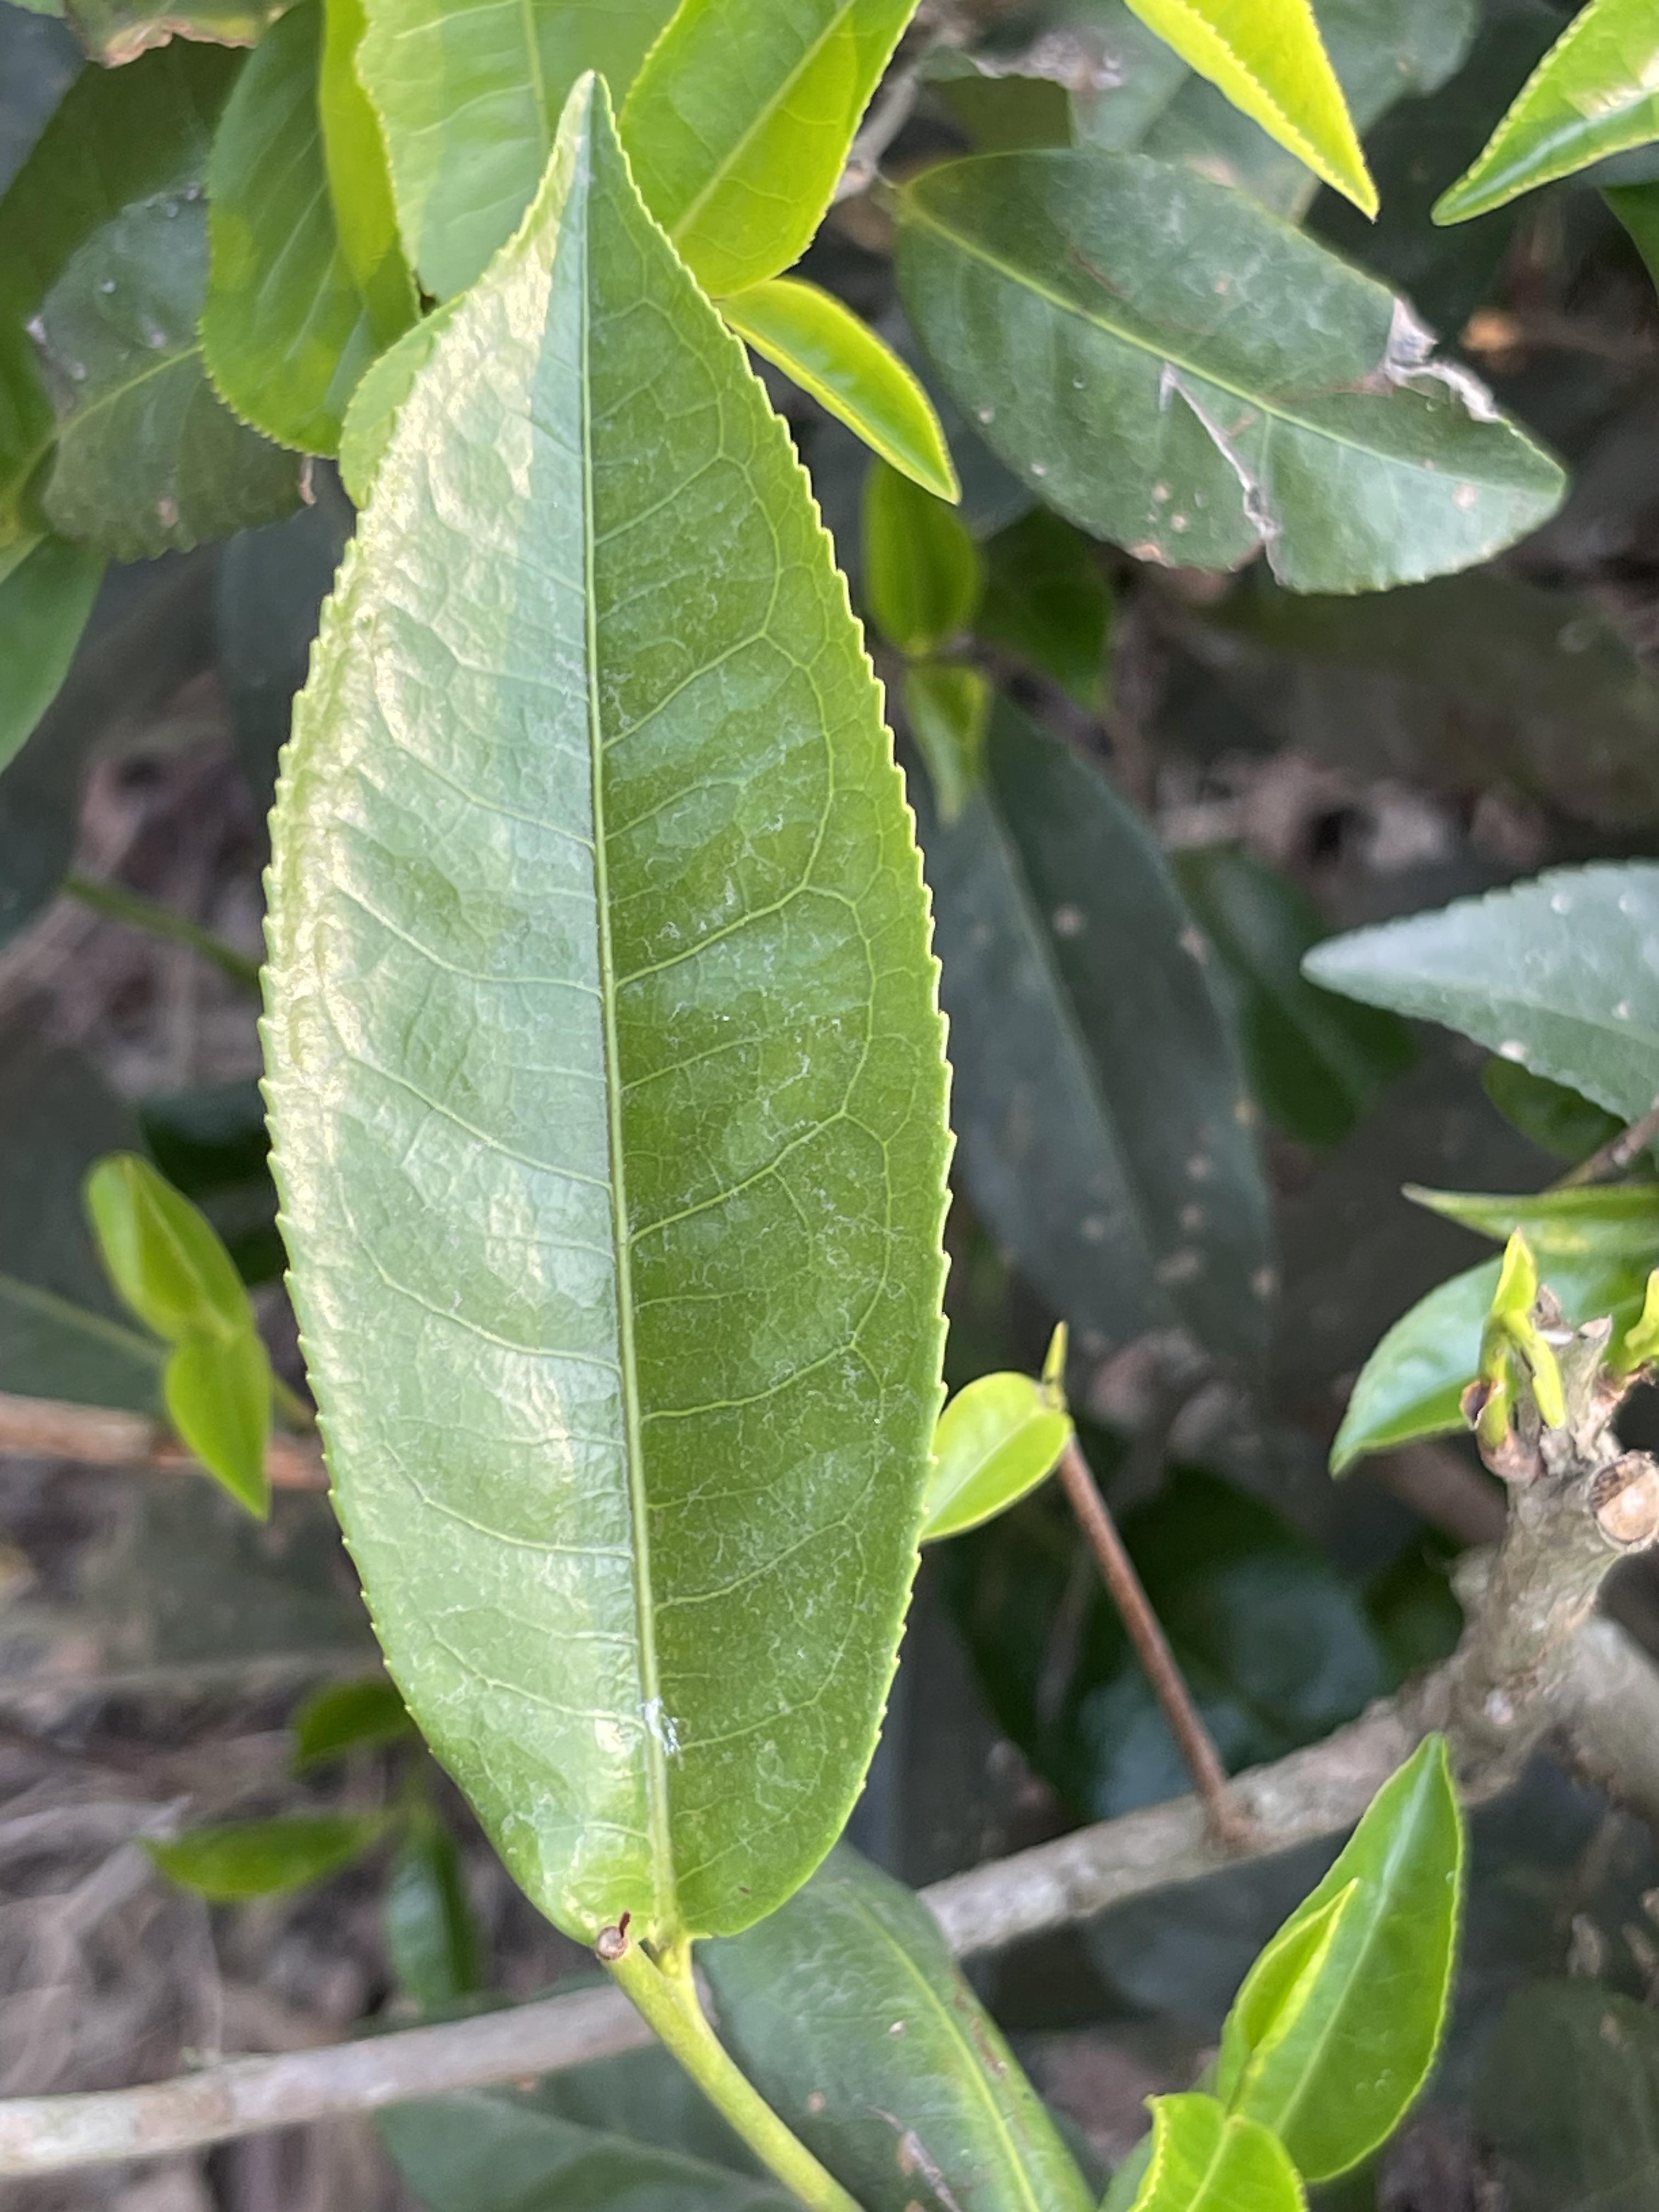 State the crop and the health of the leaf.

tea, healthy leaf
